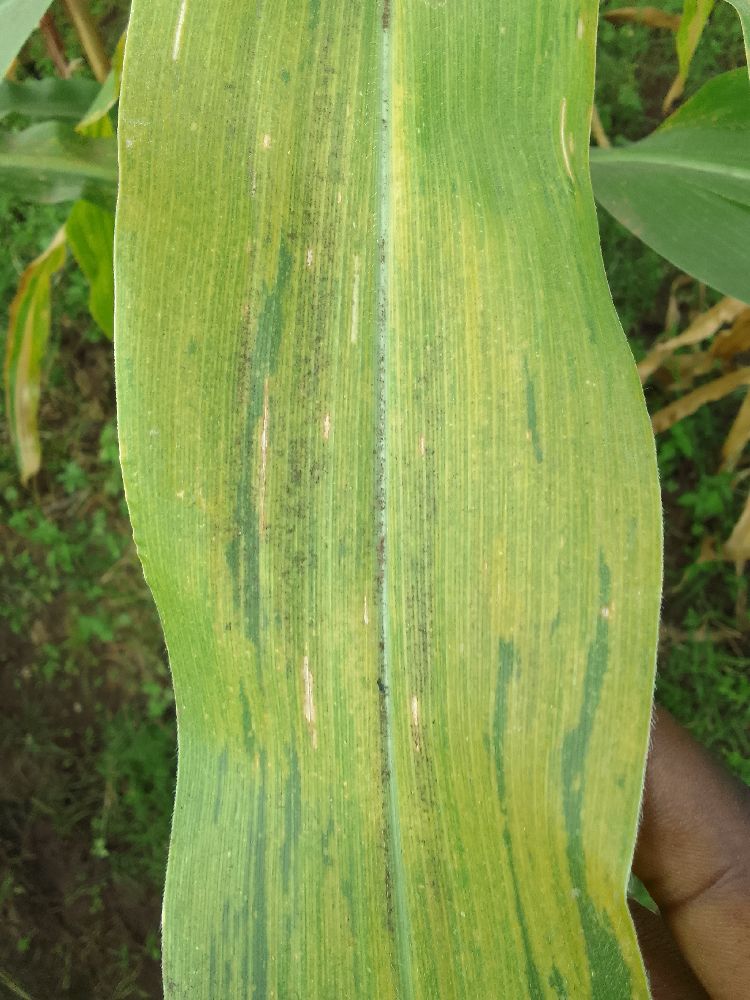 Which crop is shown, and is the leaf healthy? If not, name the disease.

maize, maize lethal necrosis
